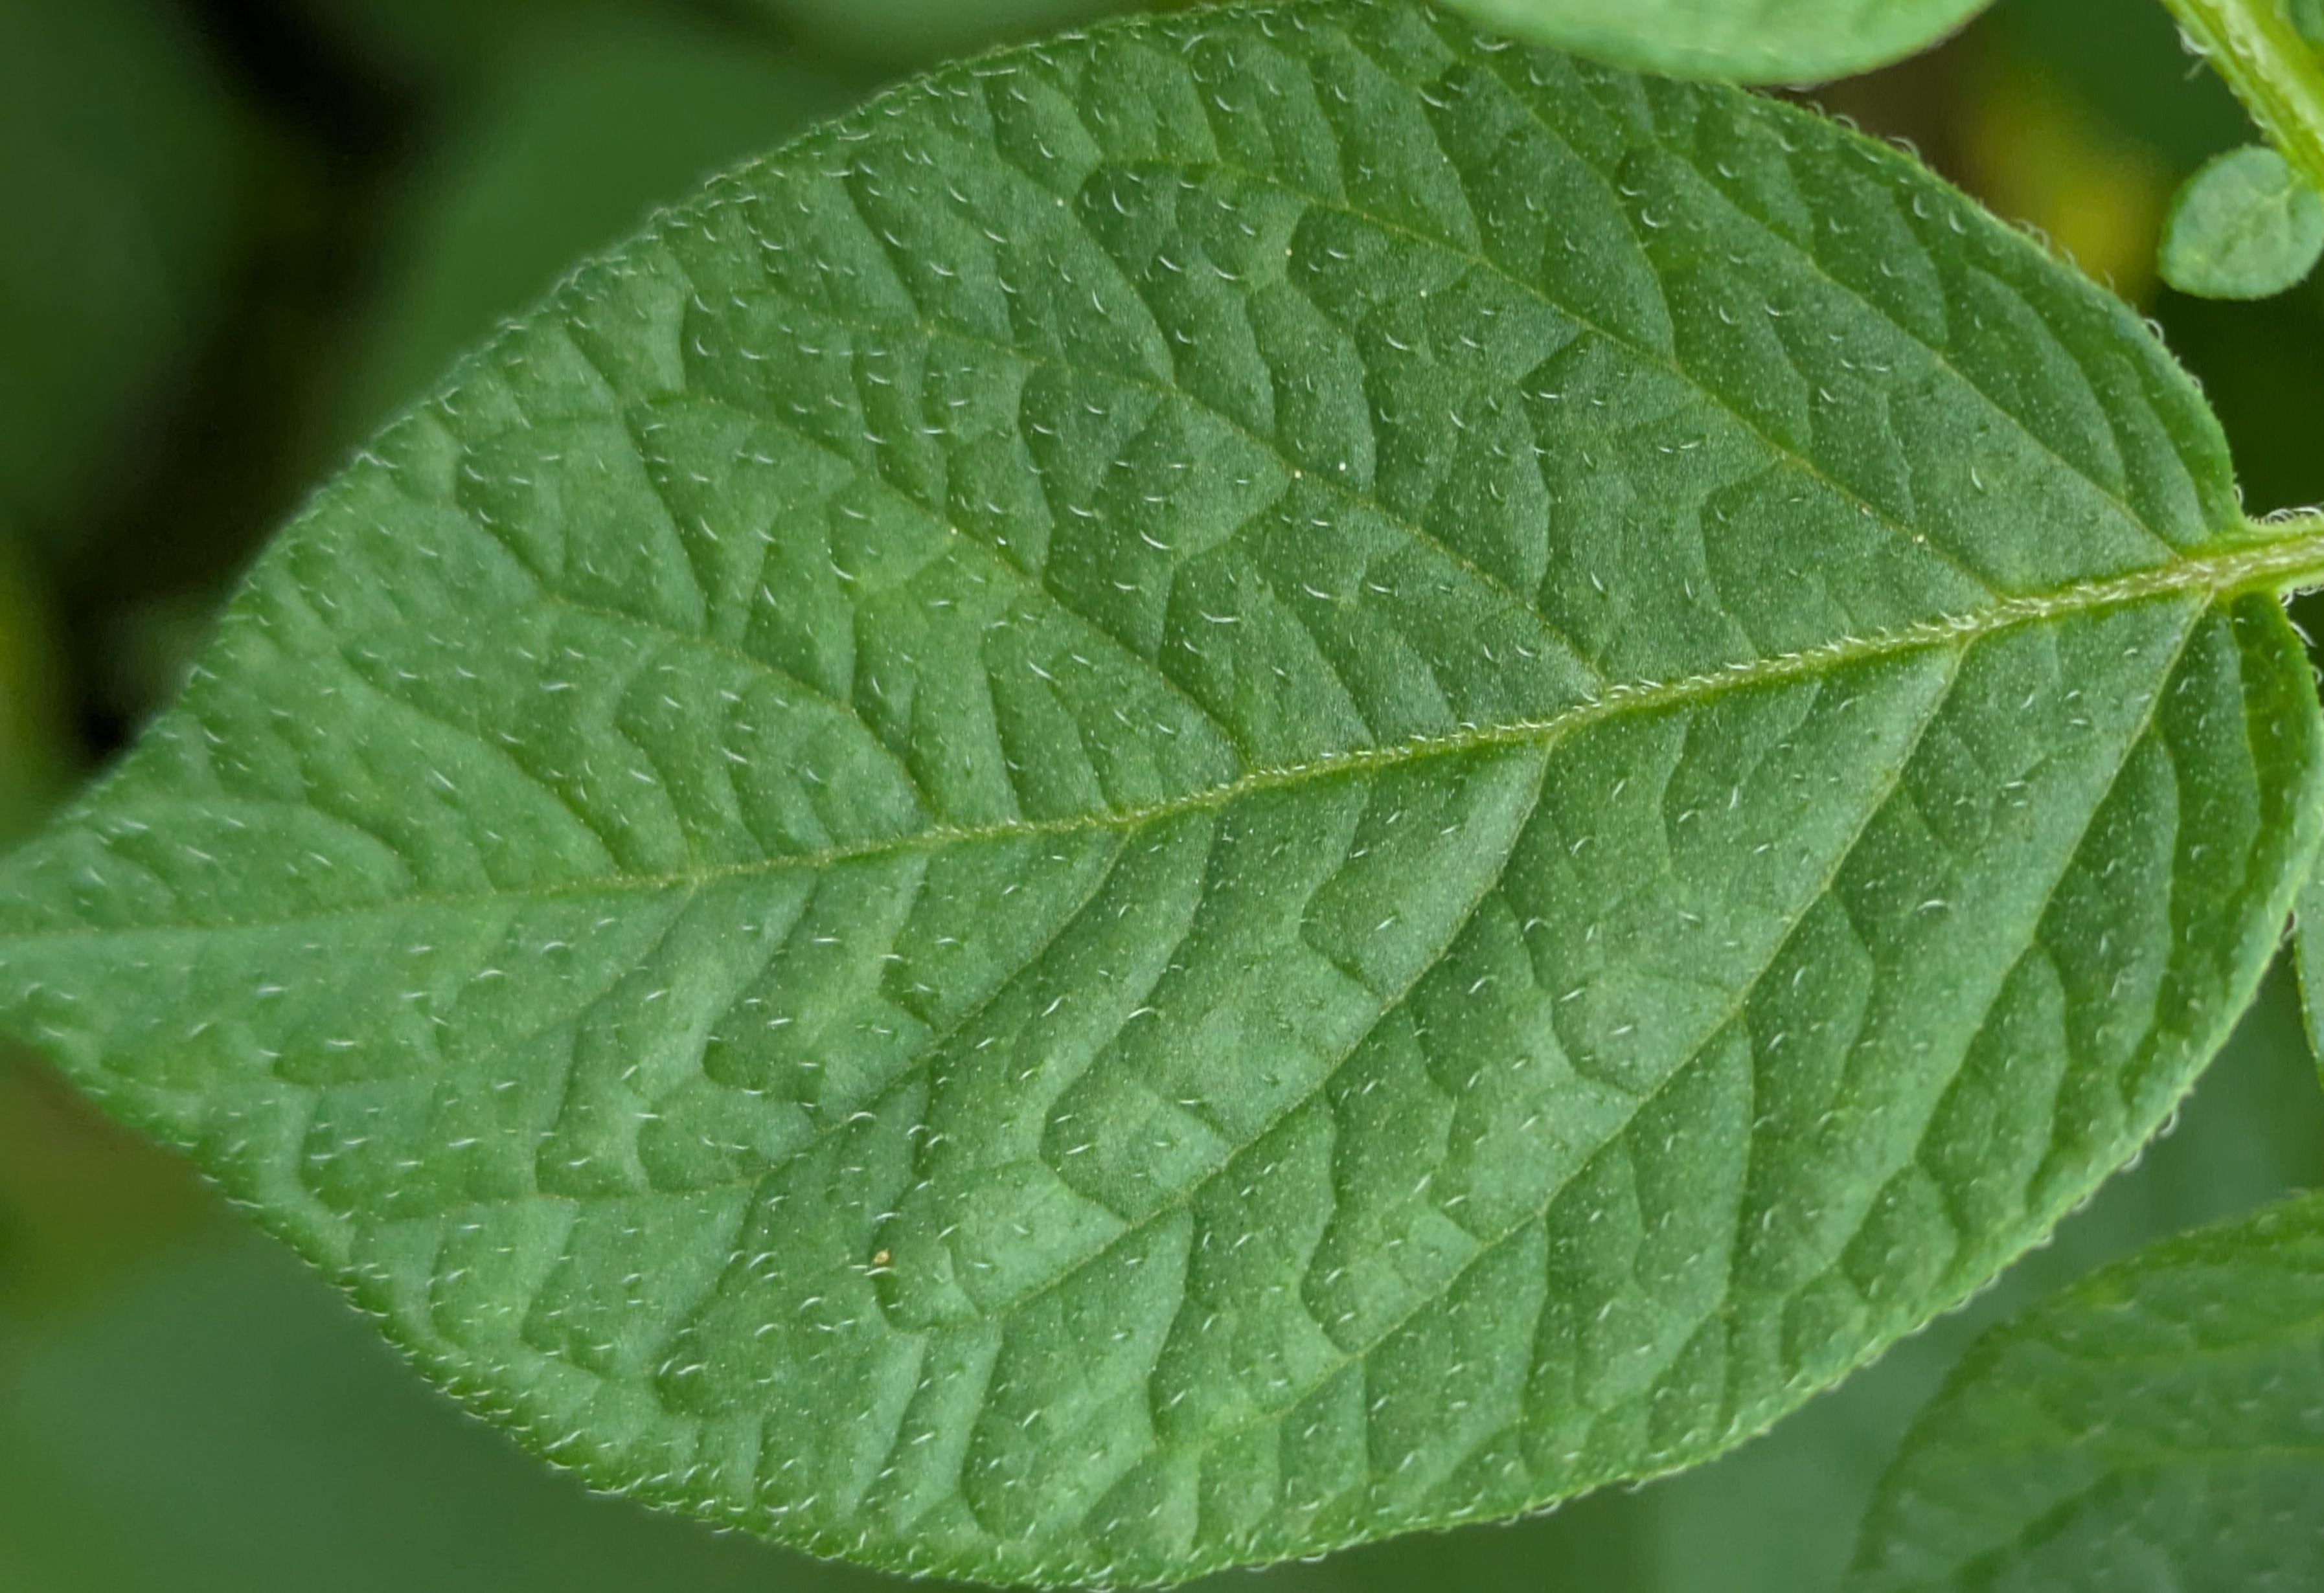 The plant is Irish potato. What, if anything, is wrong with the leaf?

healthy
